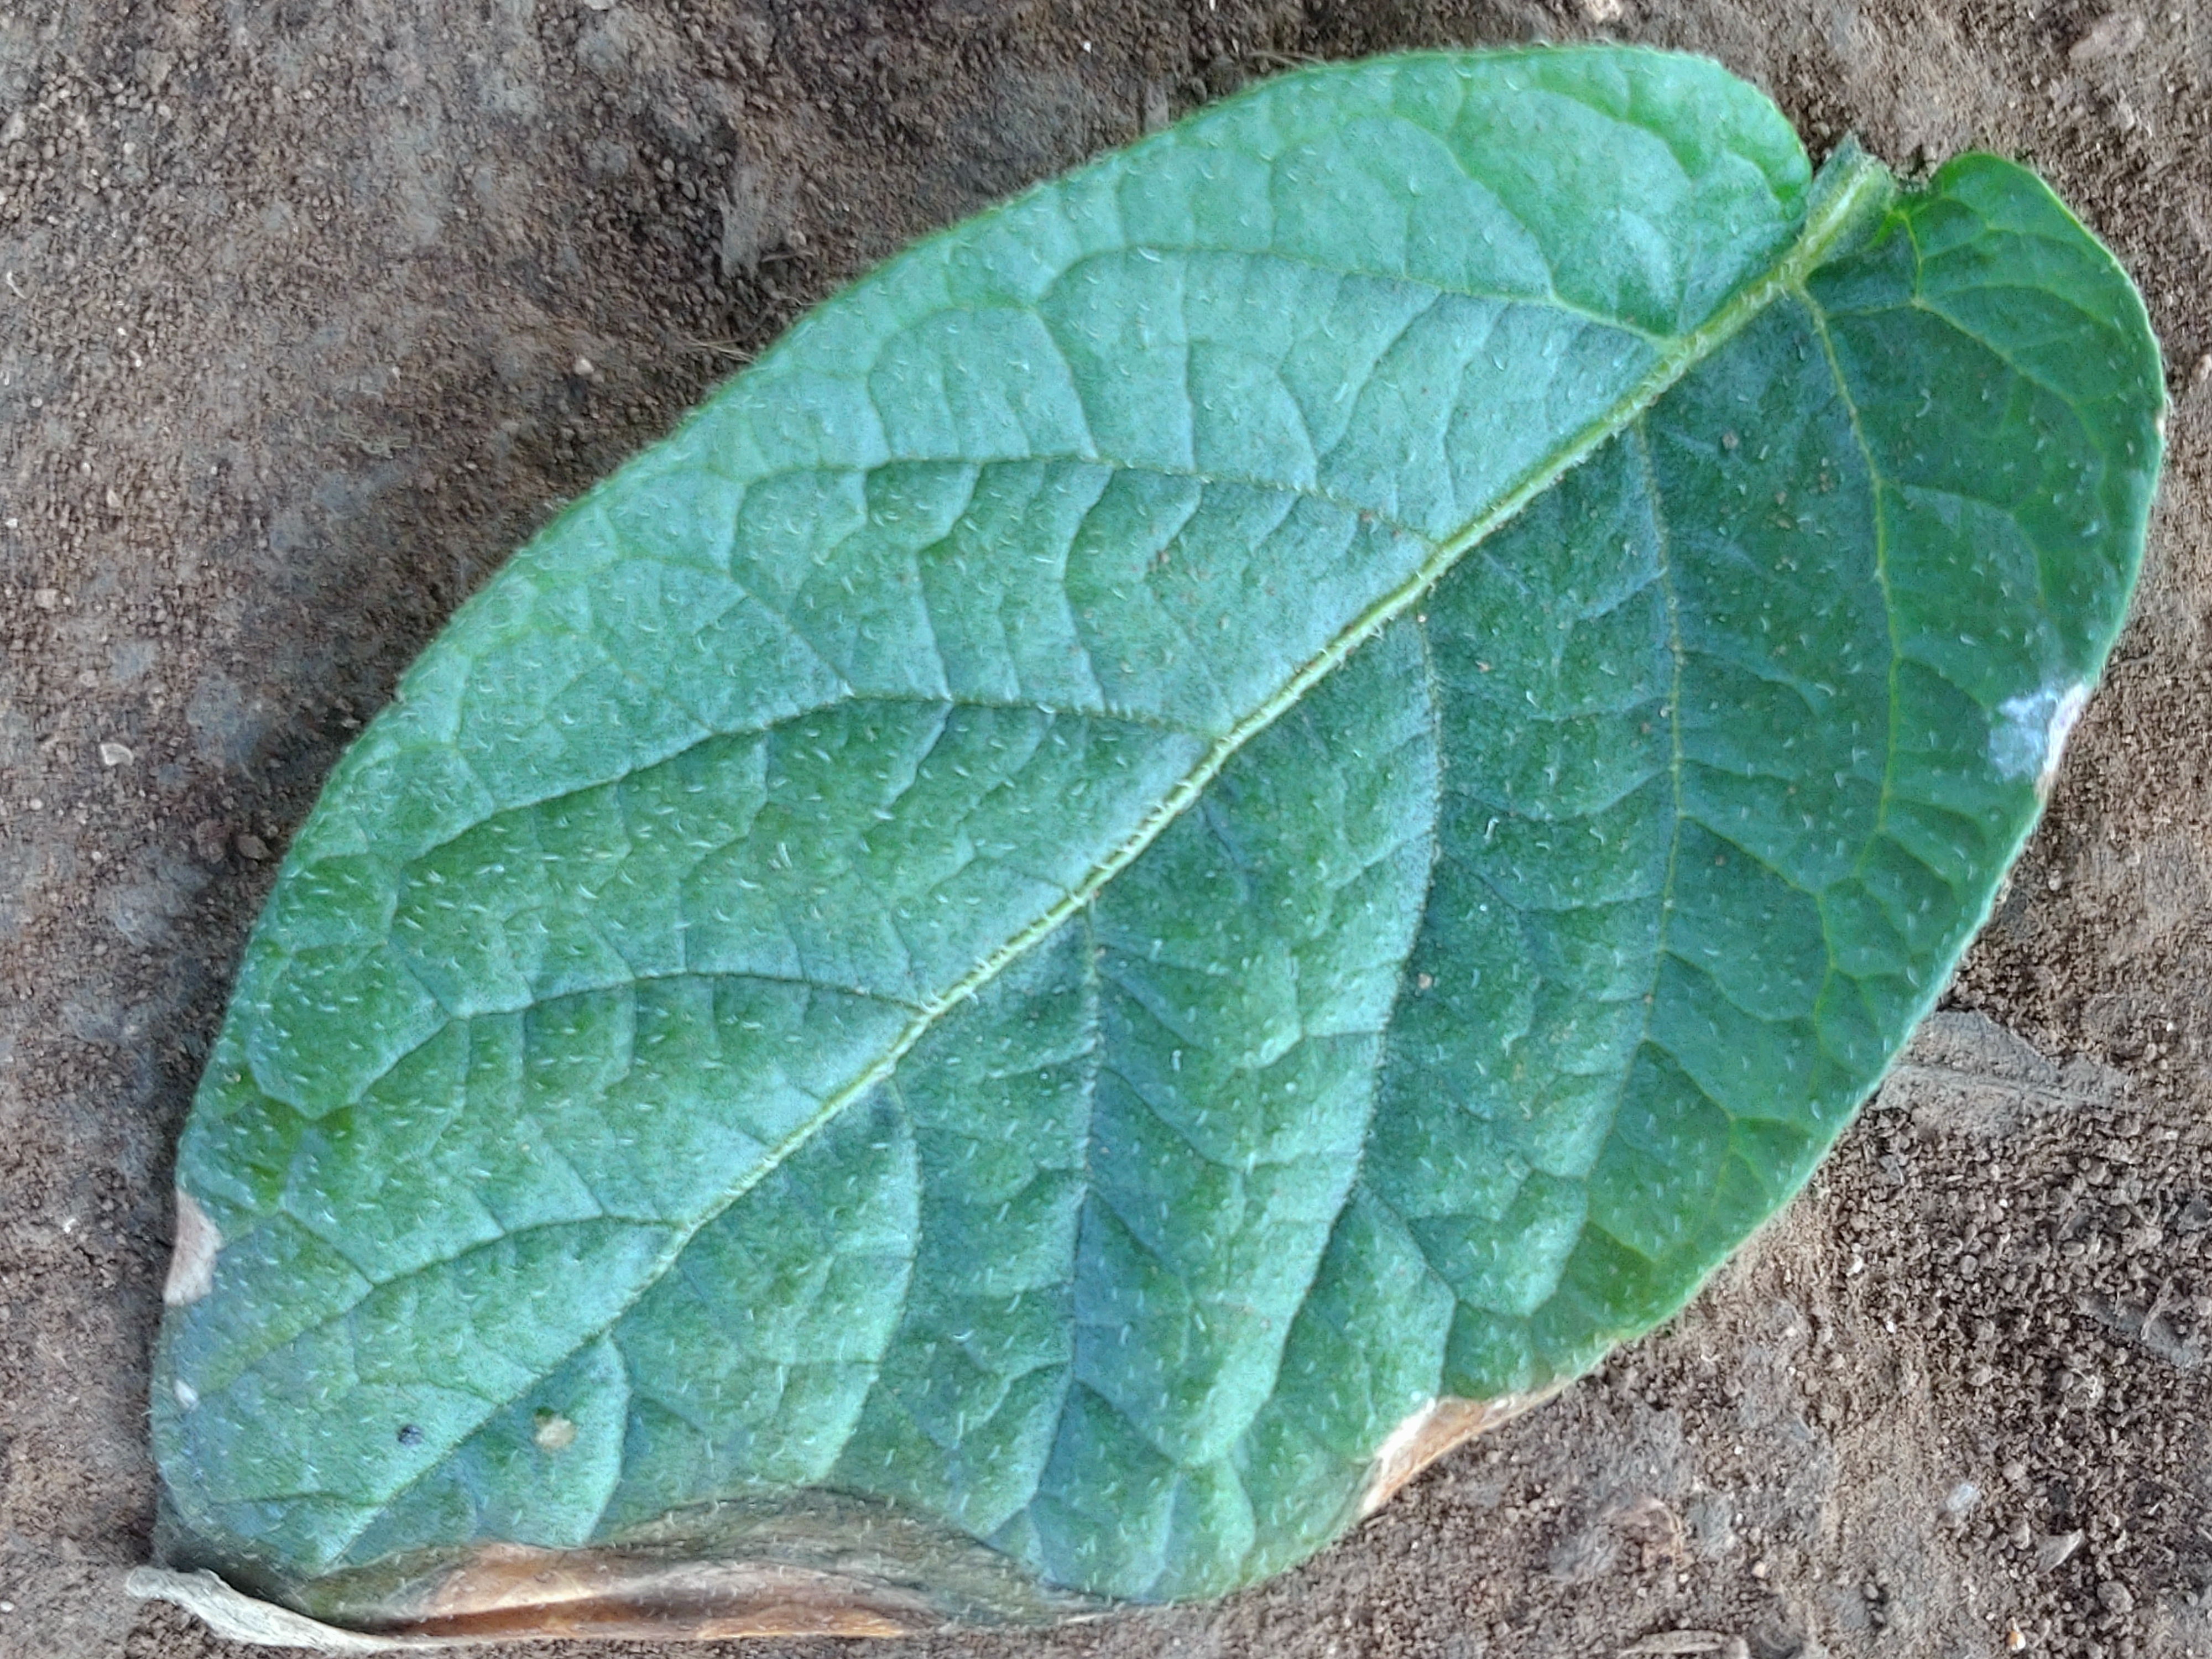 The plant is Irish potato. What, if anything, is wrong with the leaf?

early blight
